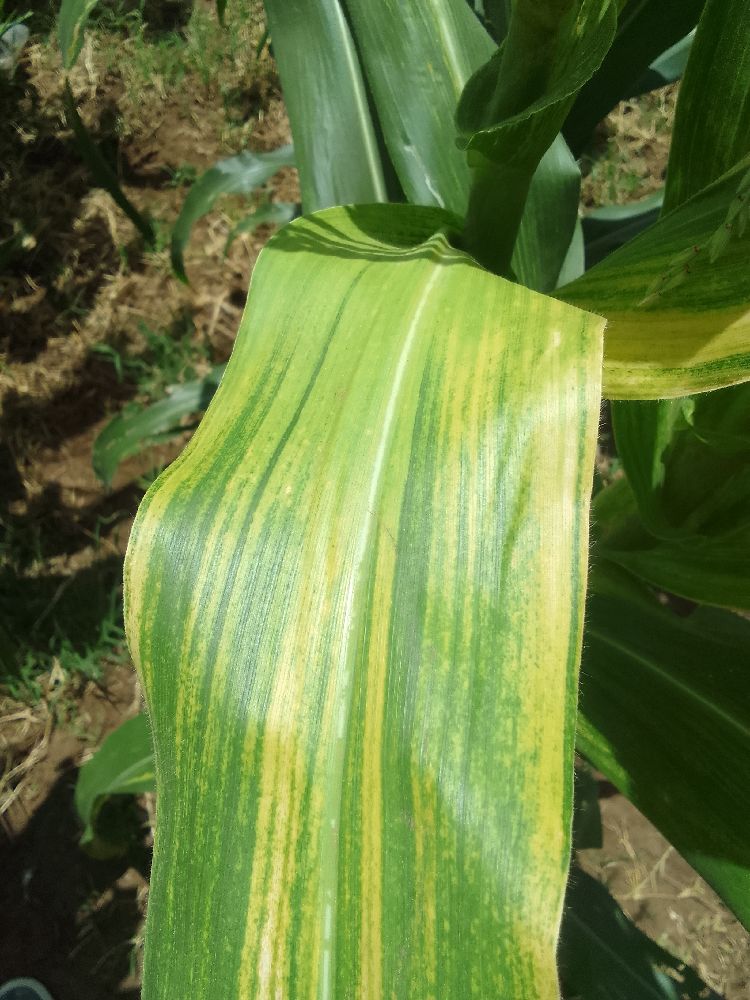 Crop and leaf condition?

maize, maize lethal necrosis
